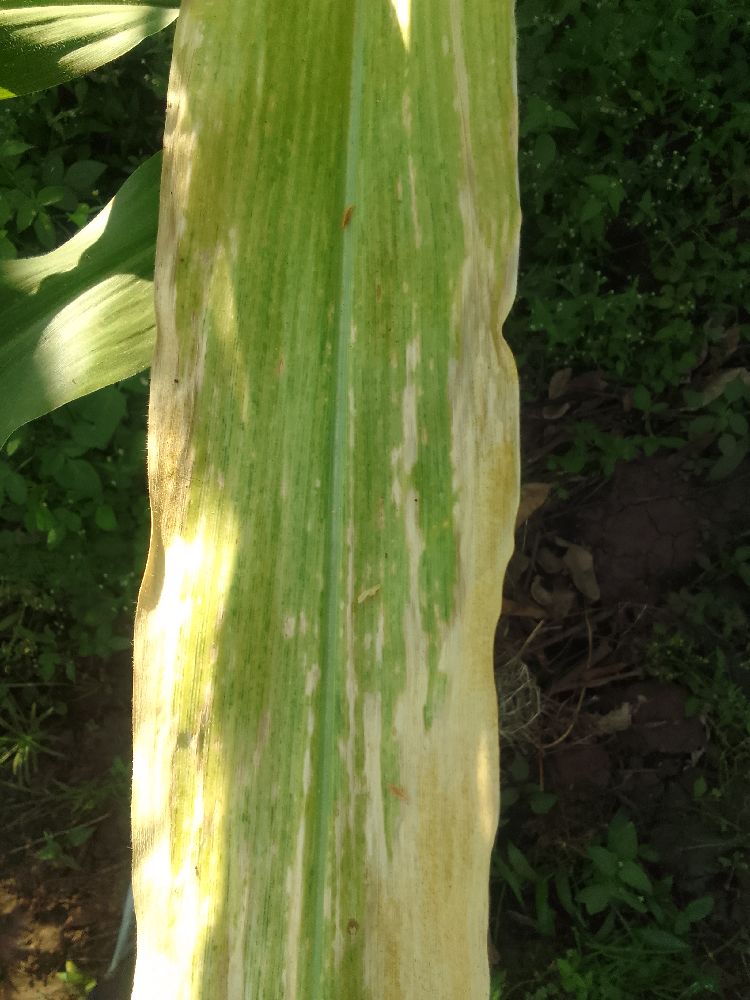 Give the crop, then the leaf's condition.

maize, maize lethal necrosis
